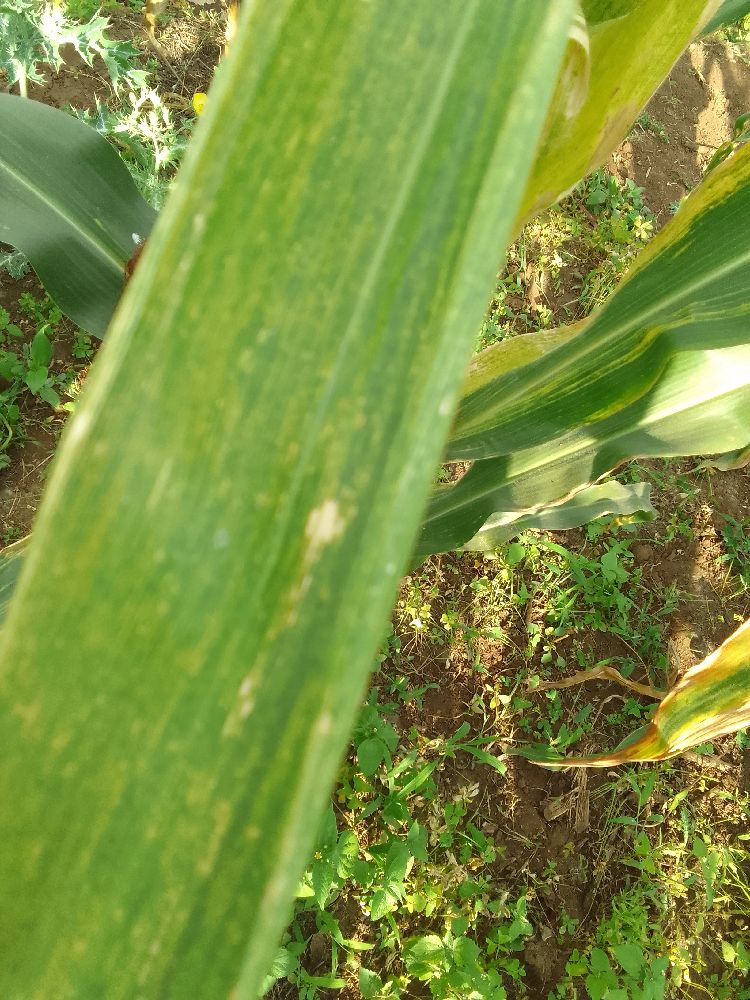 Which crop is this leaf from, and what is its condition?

maize, maize lethal necrosis
